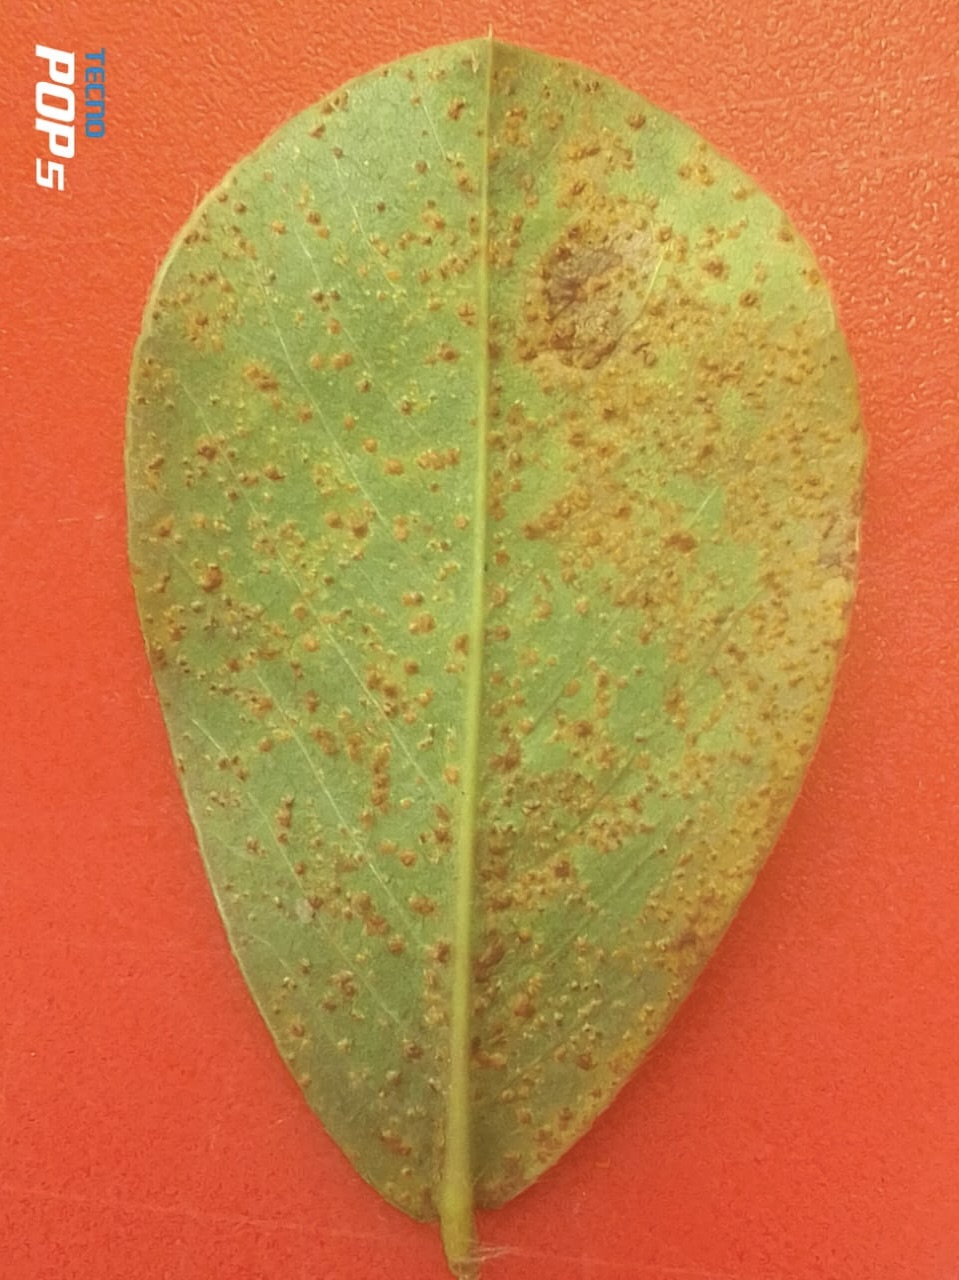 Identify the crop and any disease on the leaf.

peanut, puccinia arachidis
